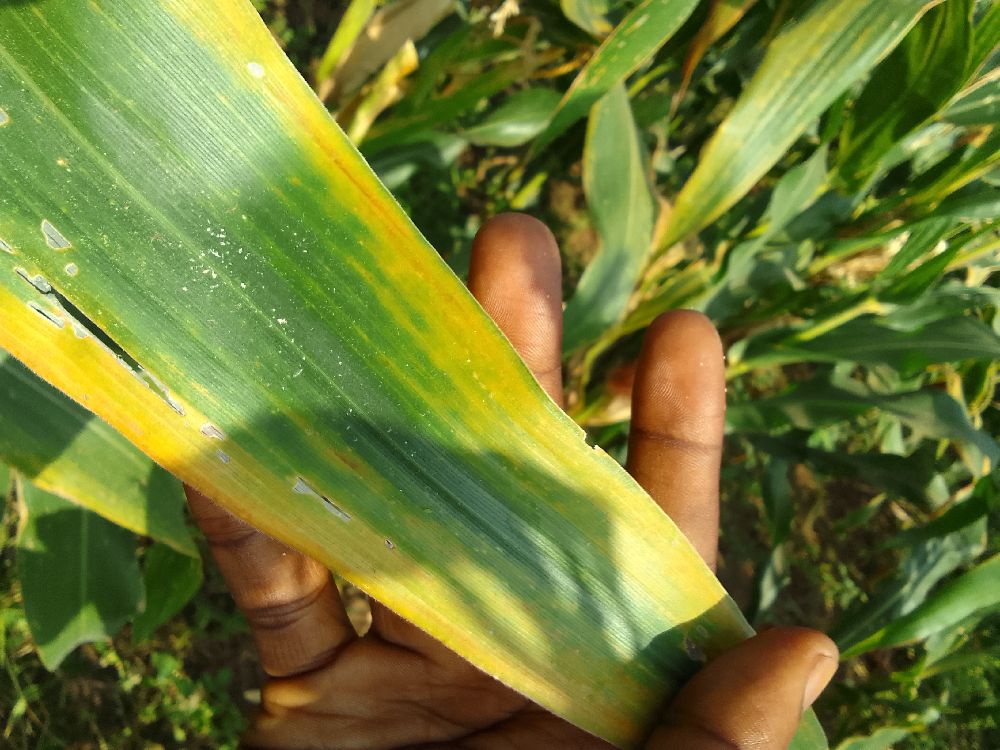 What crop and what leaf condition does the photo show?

maize, maize lethal necrosis
